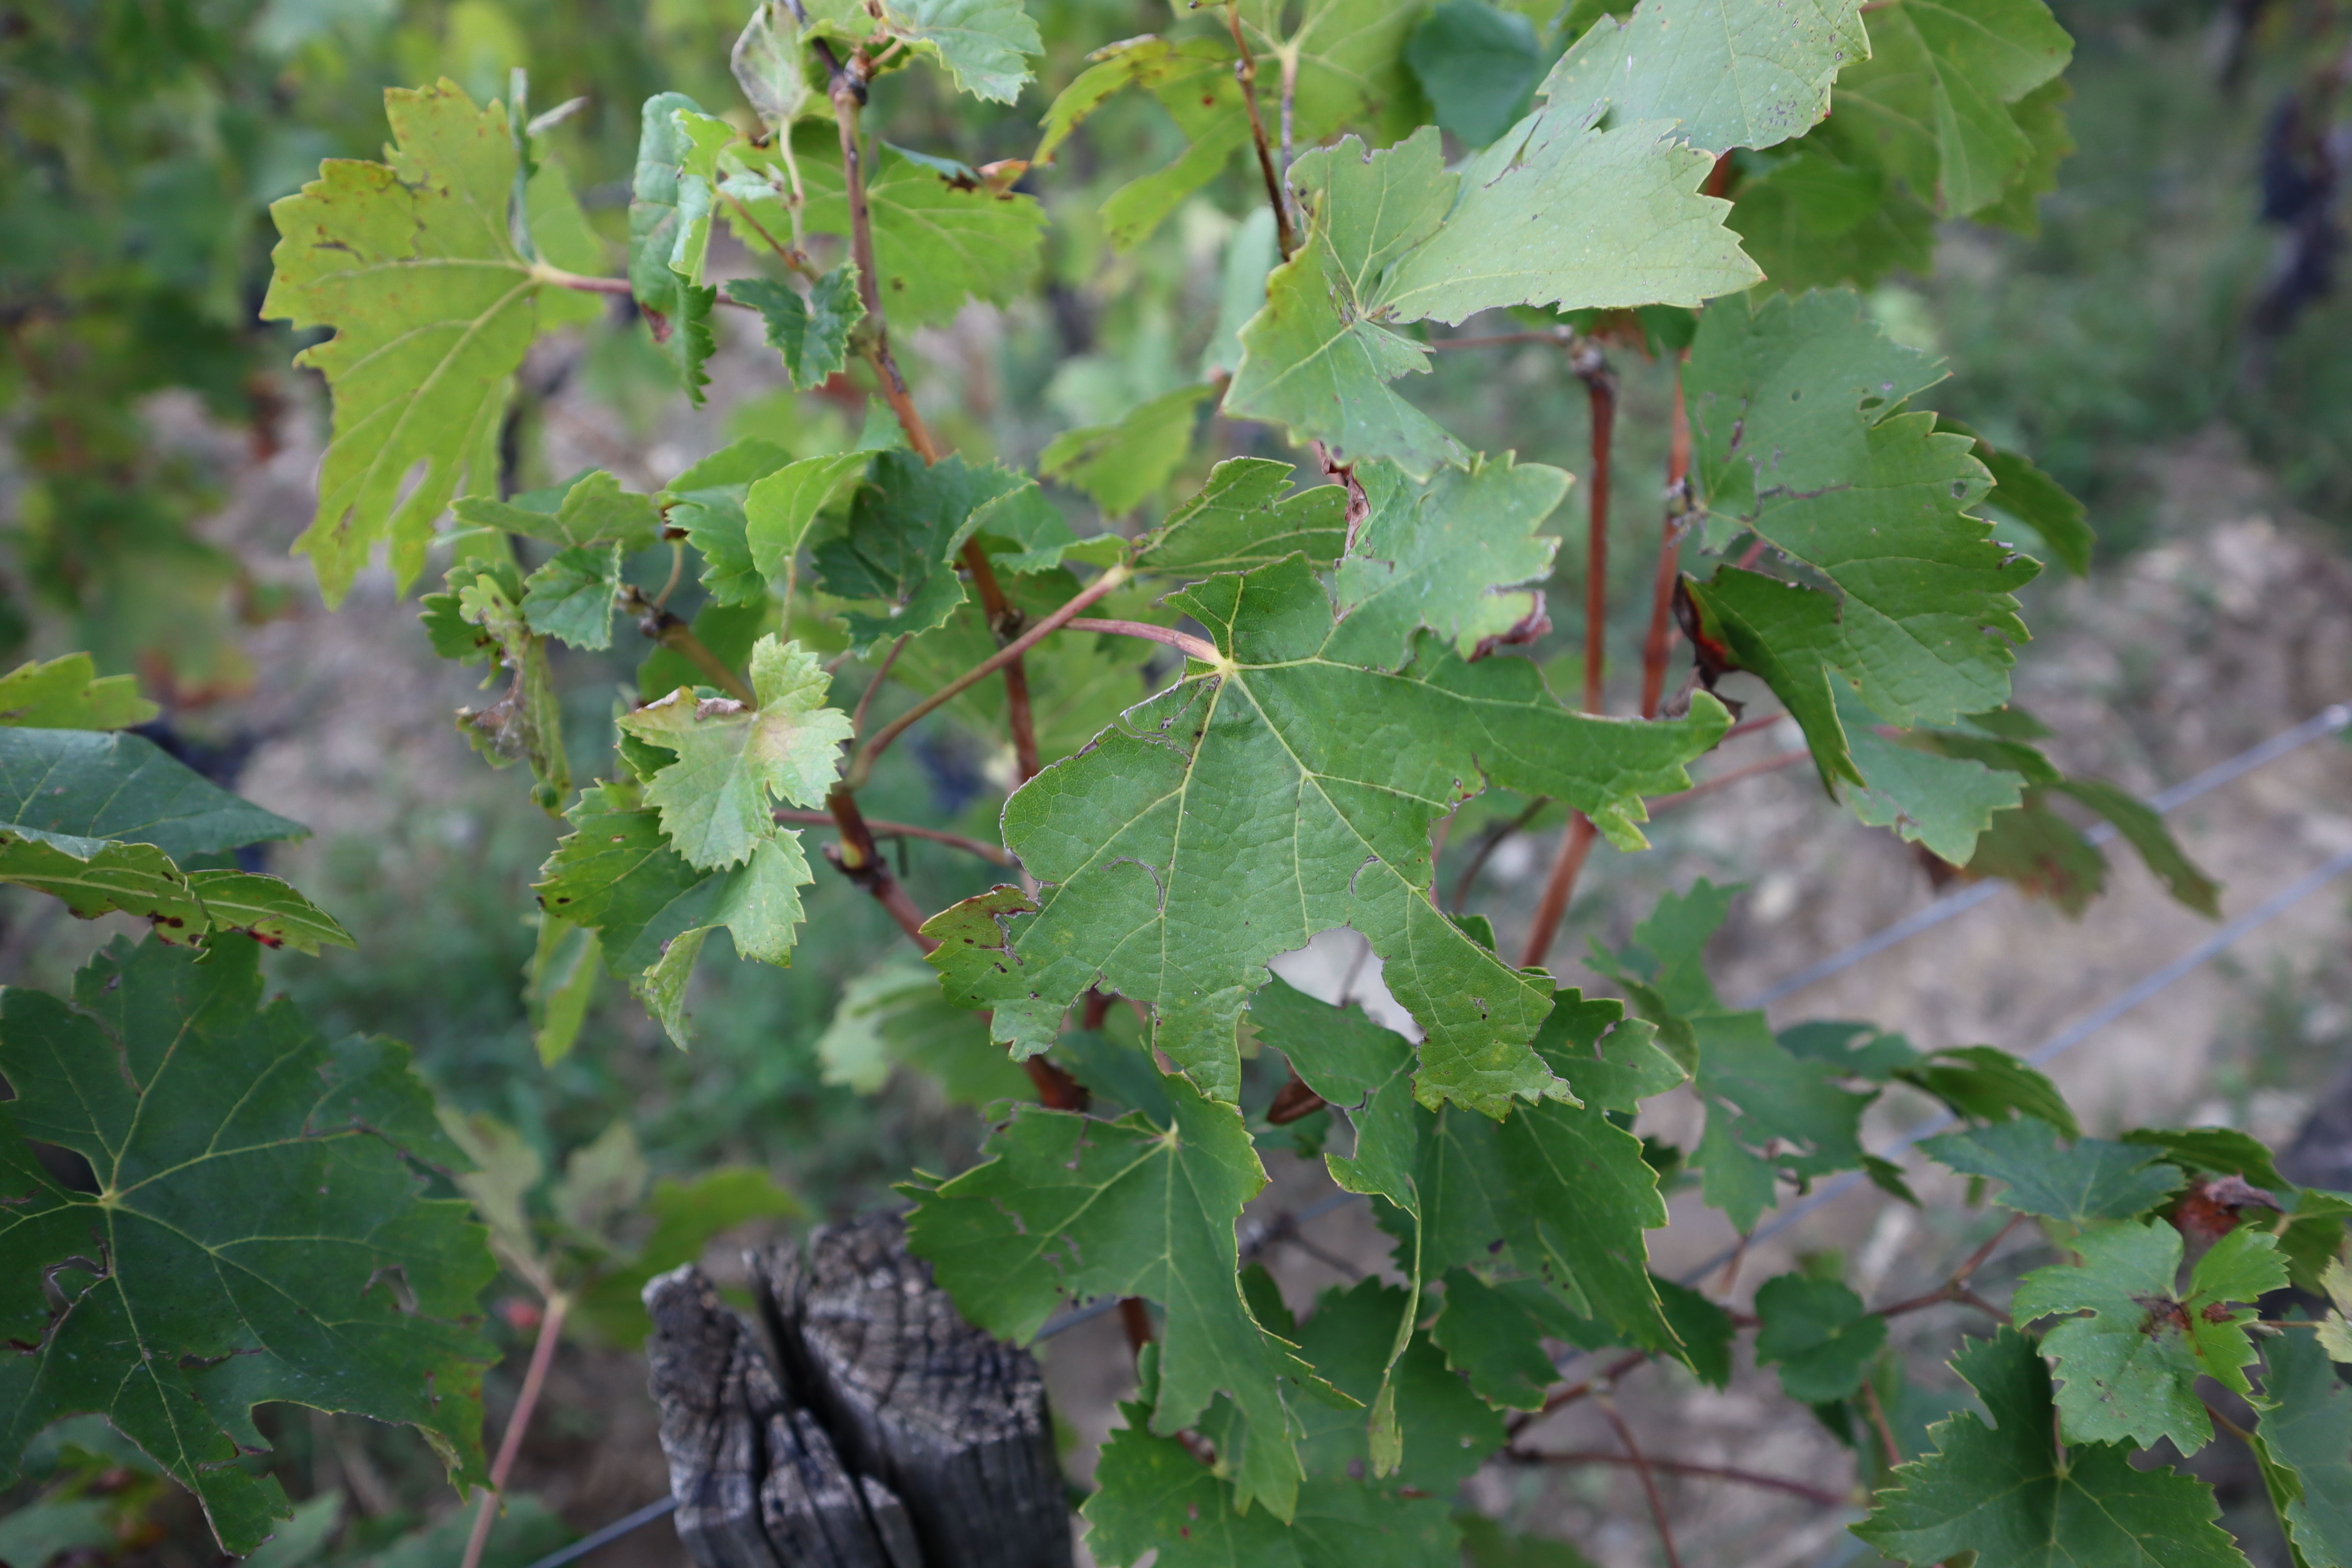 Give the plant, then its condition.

grapevine, hail
